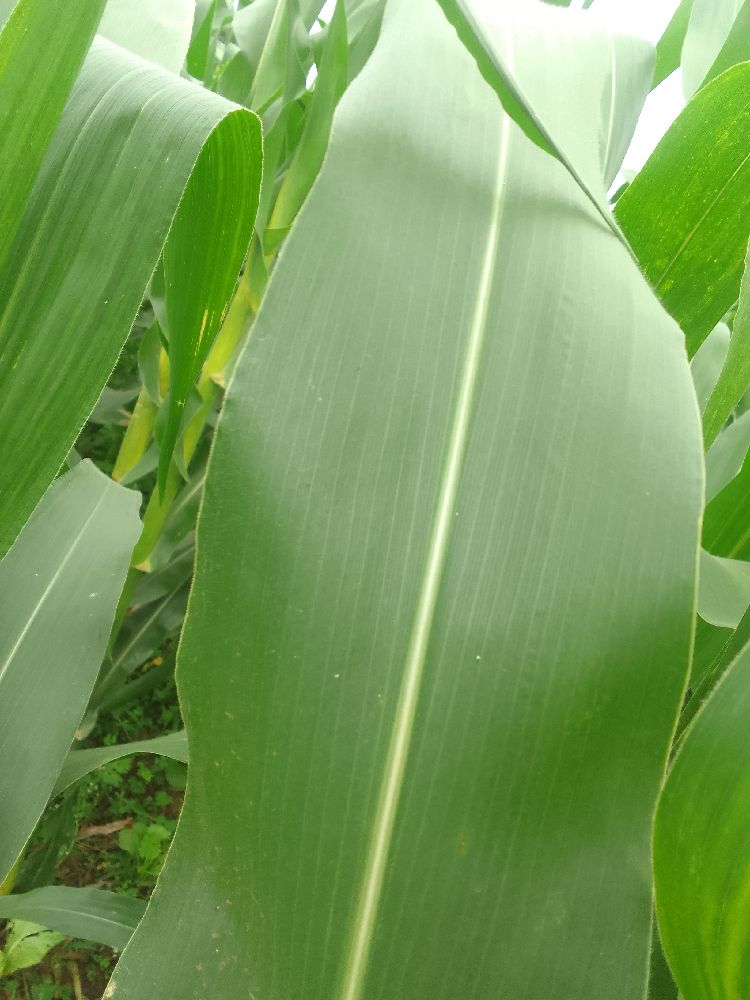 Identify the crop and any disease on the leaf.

maize, healthy
